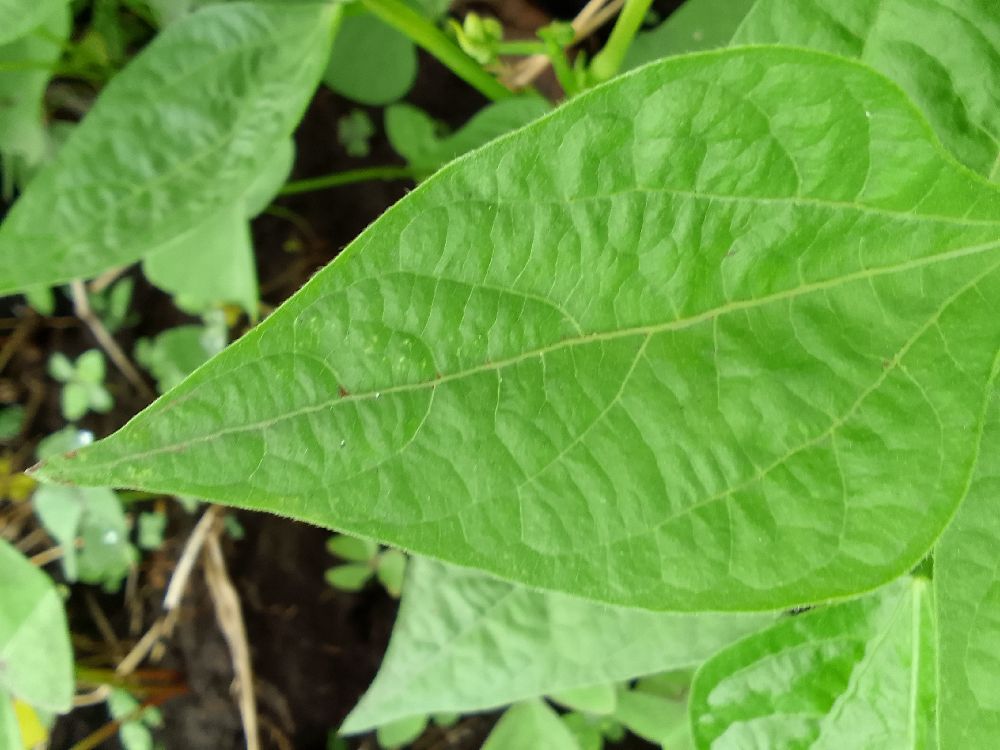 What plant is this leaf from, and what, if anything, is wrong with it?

common bean, healthy
